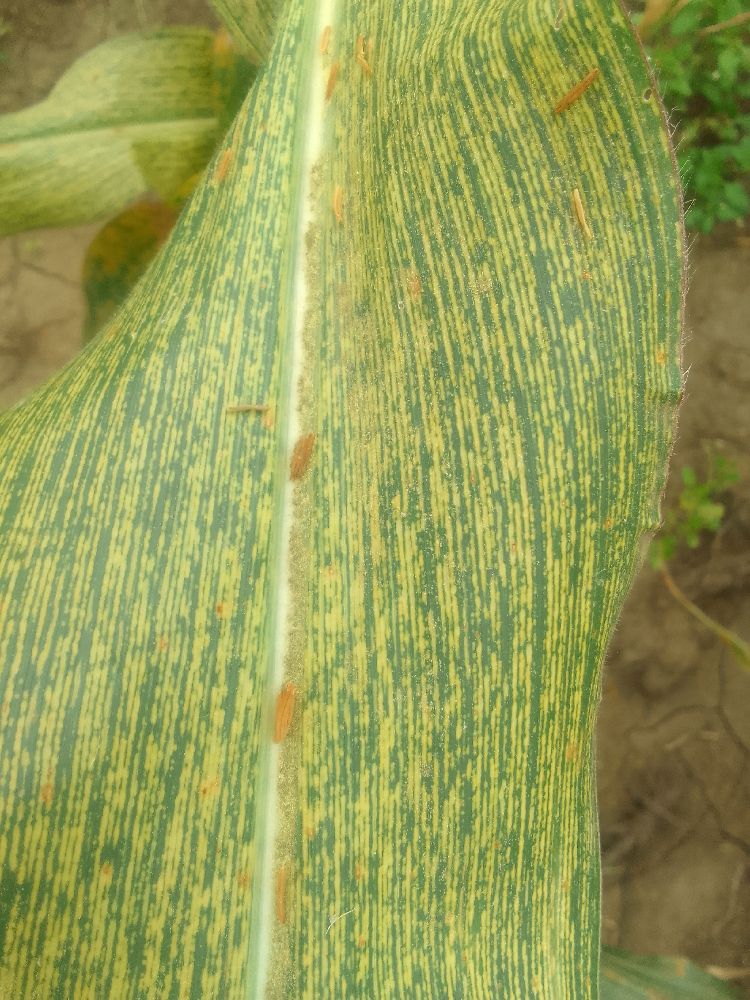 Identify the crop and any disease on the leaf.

maize, maize streak virus
